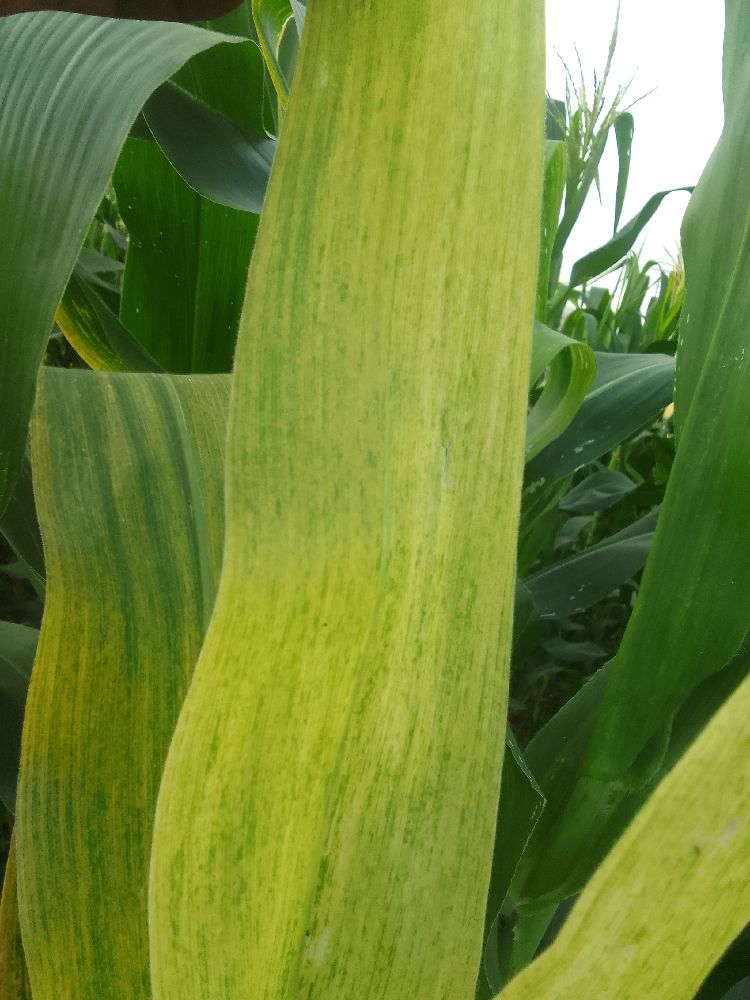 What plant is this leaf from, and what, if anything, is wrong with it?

maize, maize lethal necrosis
